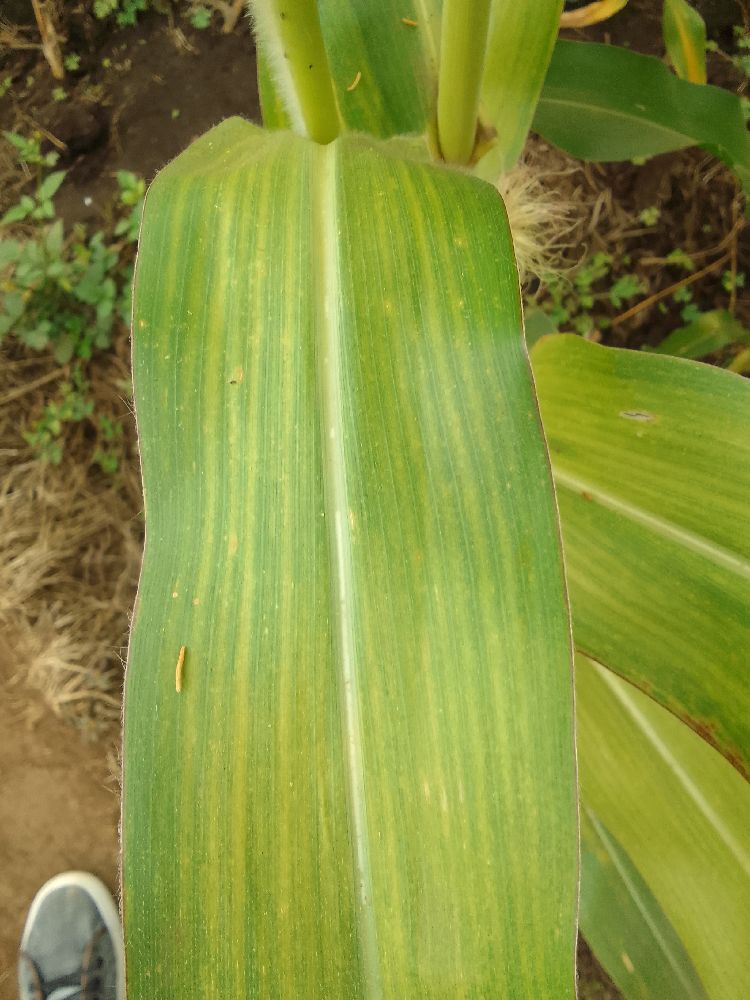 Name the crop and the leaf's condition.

maize, maize lethal necrosis
